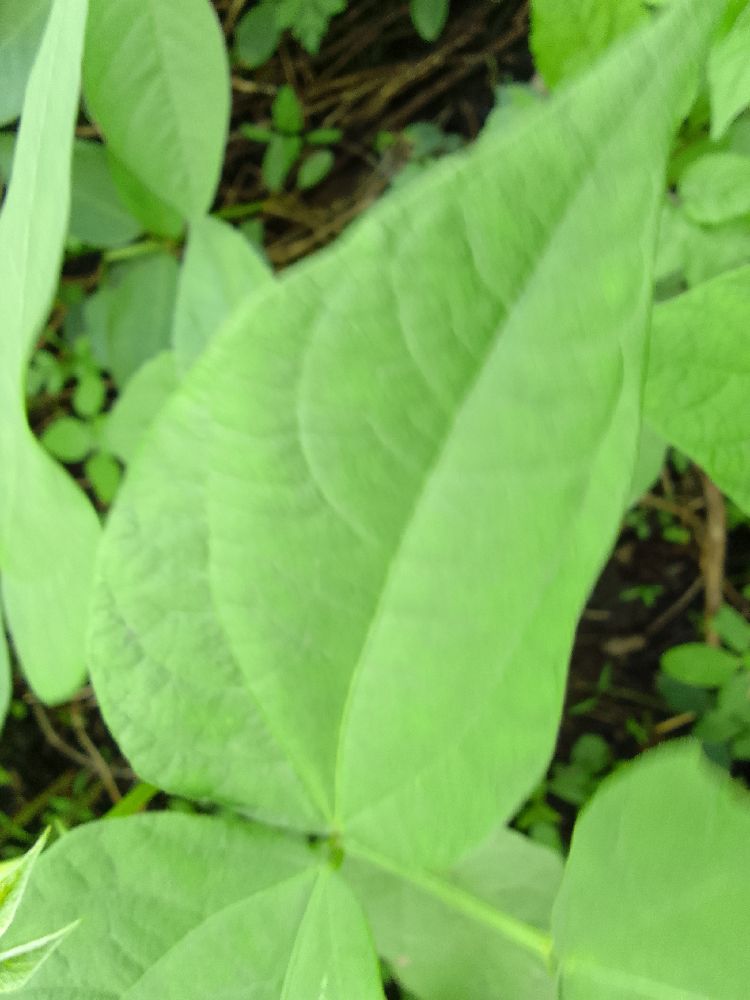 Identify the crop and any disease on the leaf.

common bean, healthy
